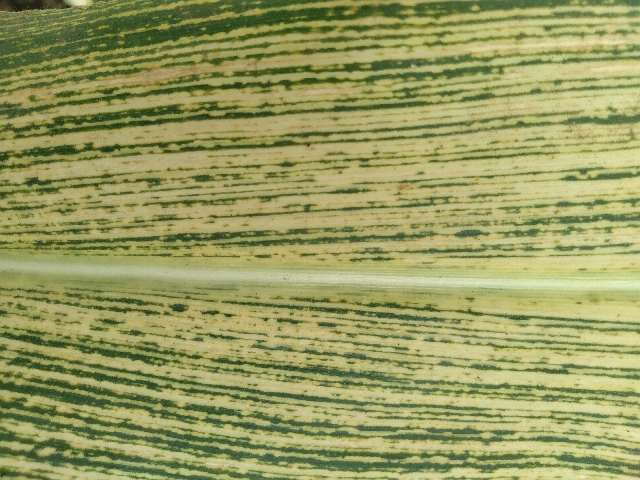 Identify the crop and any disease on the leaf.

maize, maize streak virus
